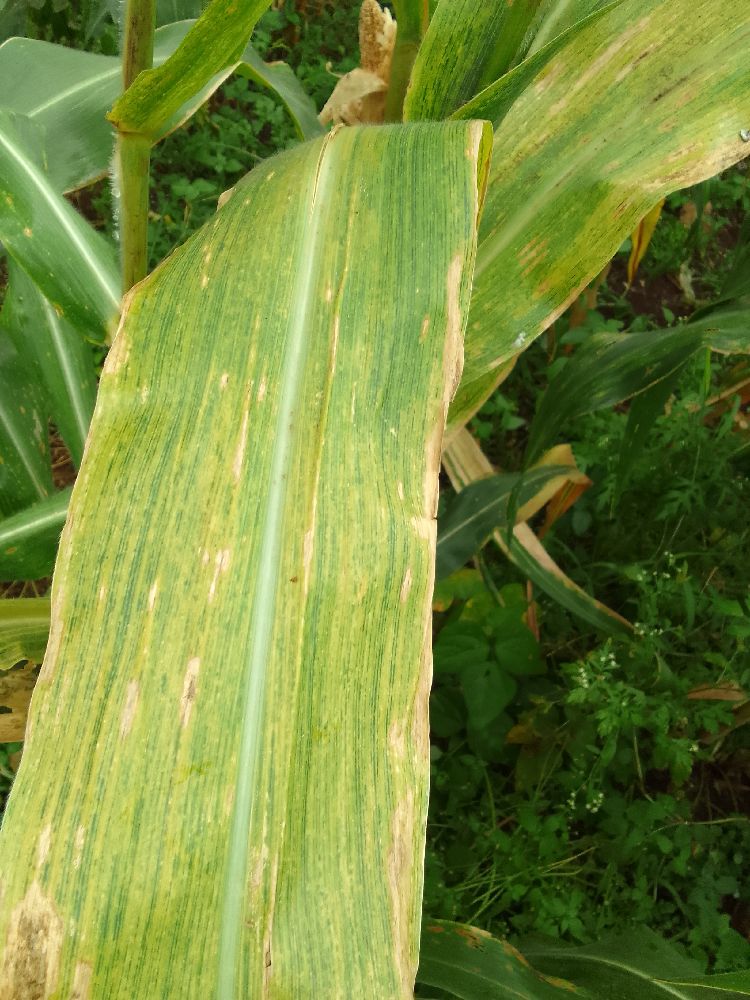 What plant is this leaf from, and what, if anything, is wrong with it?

maize, maize lethal necrosis
